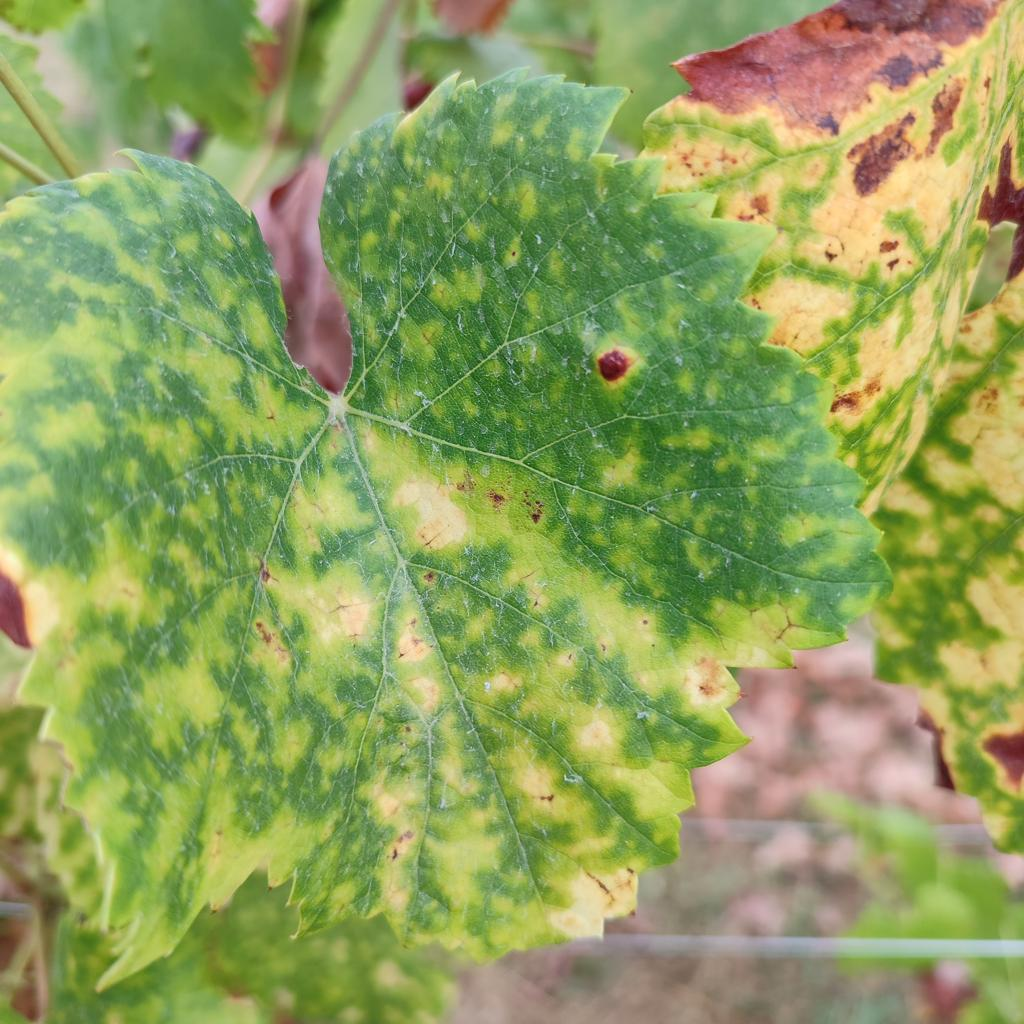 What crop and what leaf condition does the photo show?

grapevine, esca complex
